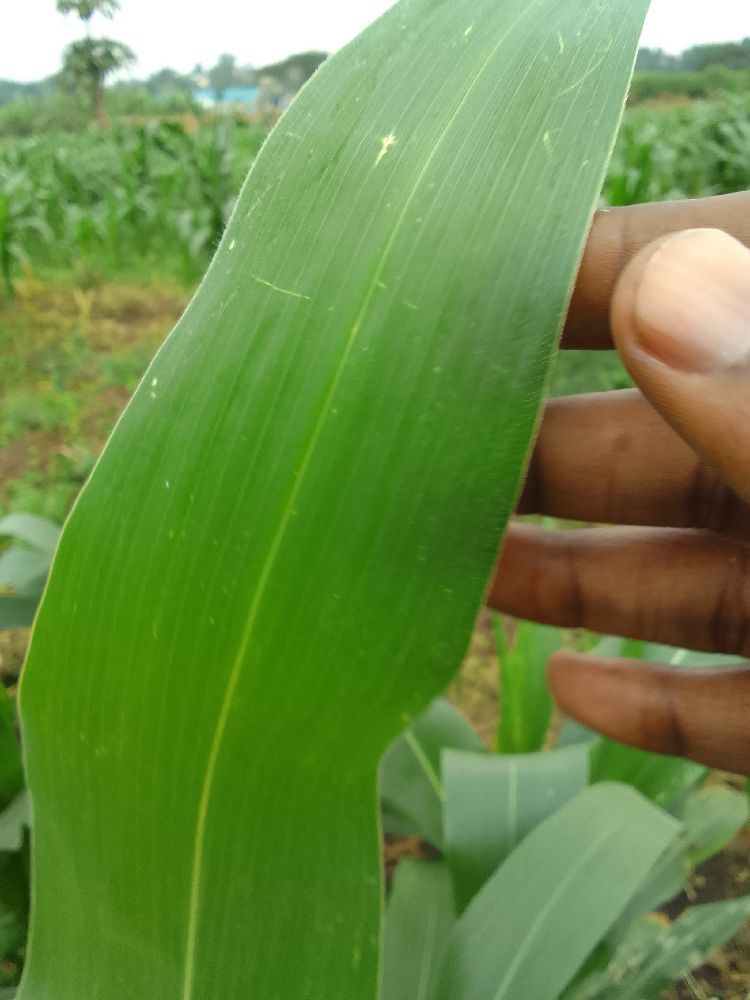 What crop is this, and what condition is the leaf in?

maize, healthy
